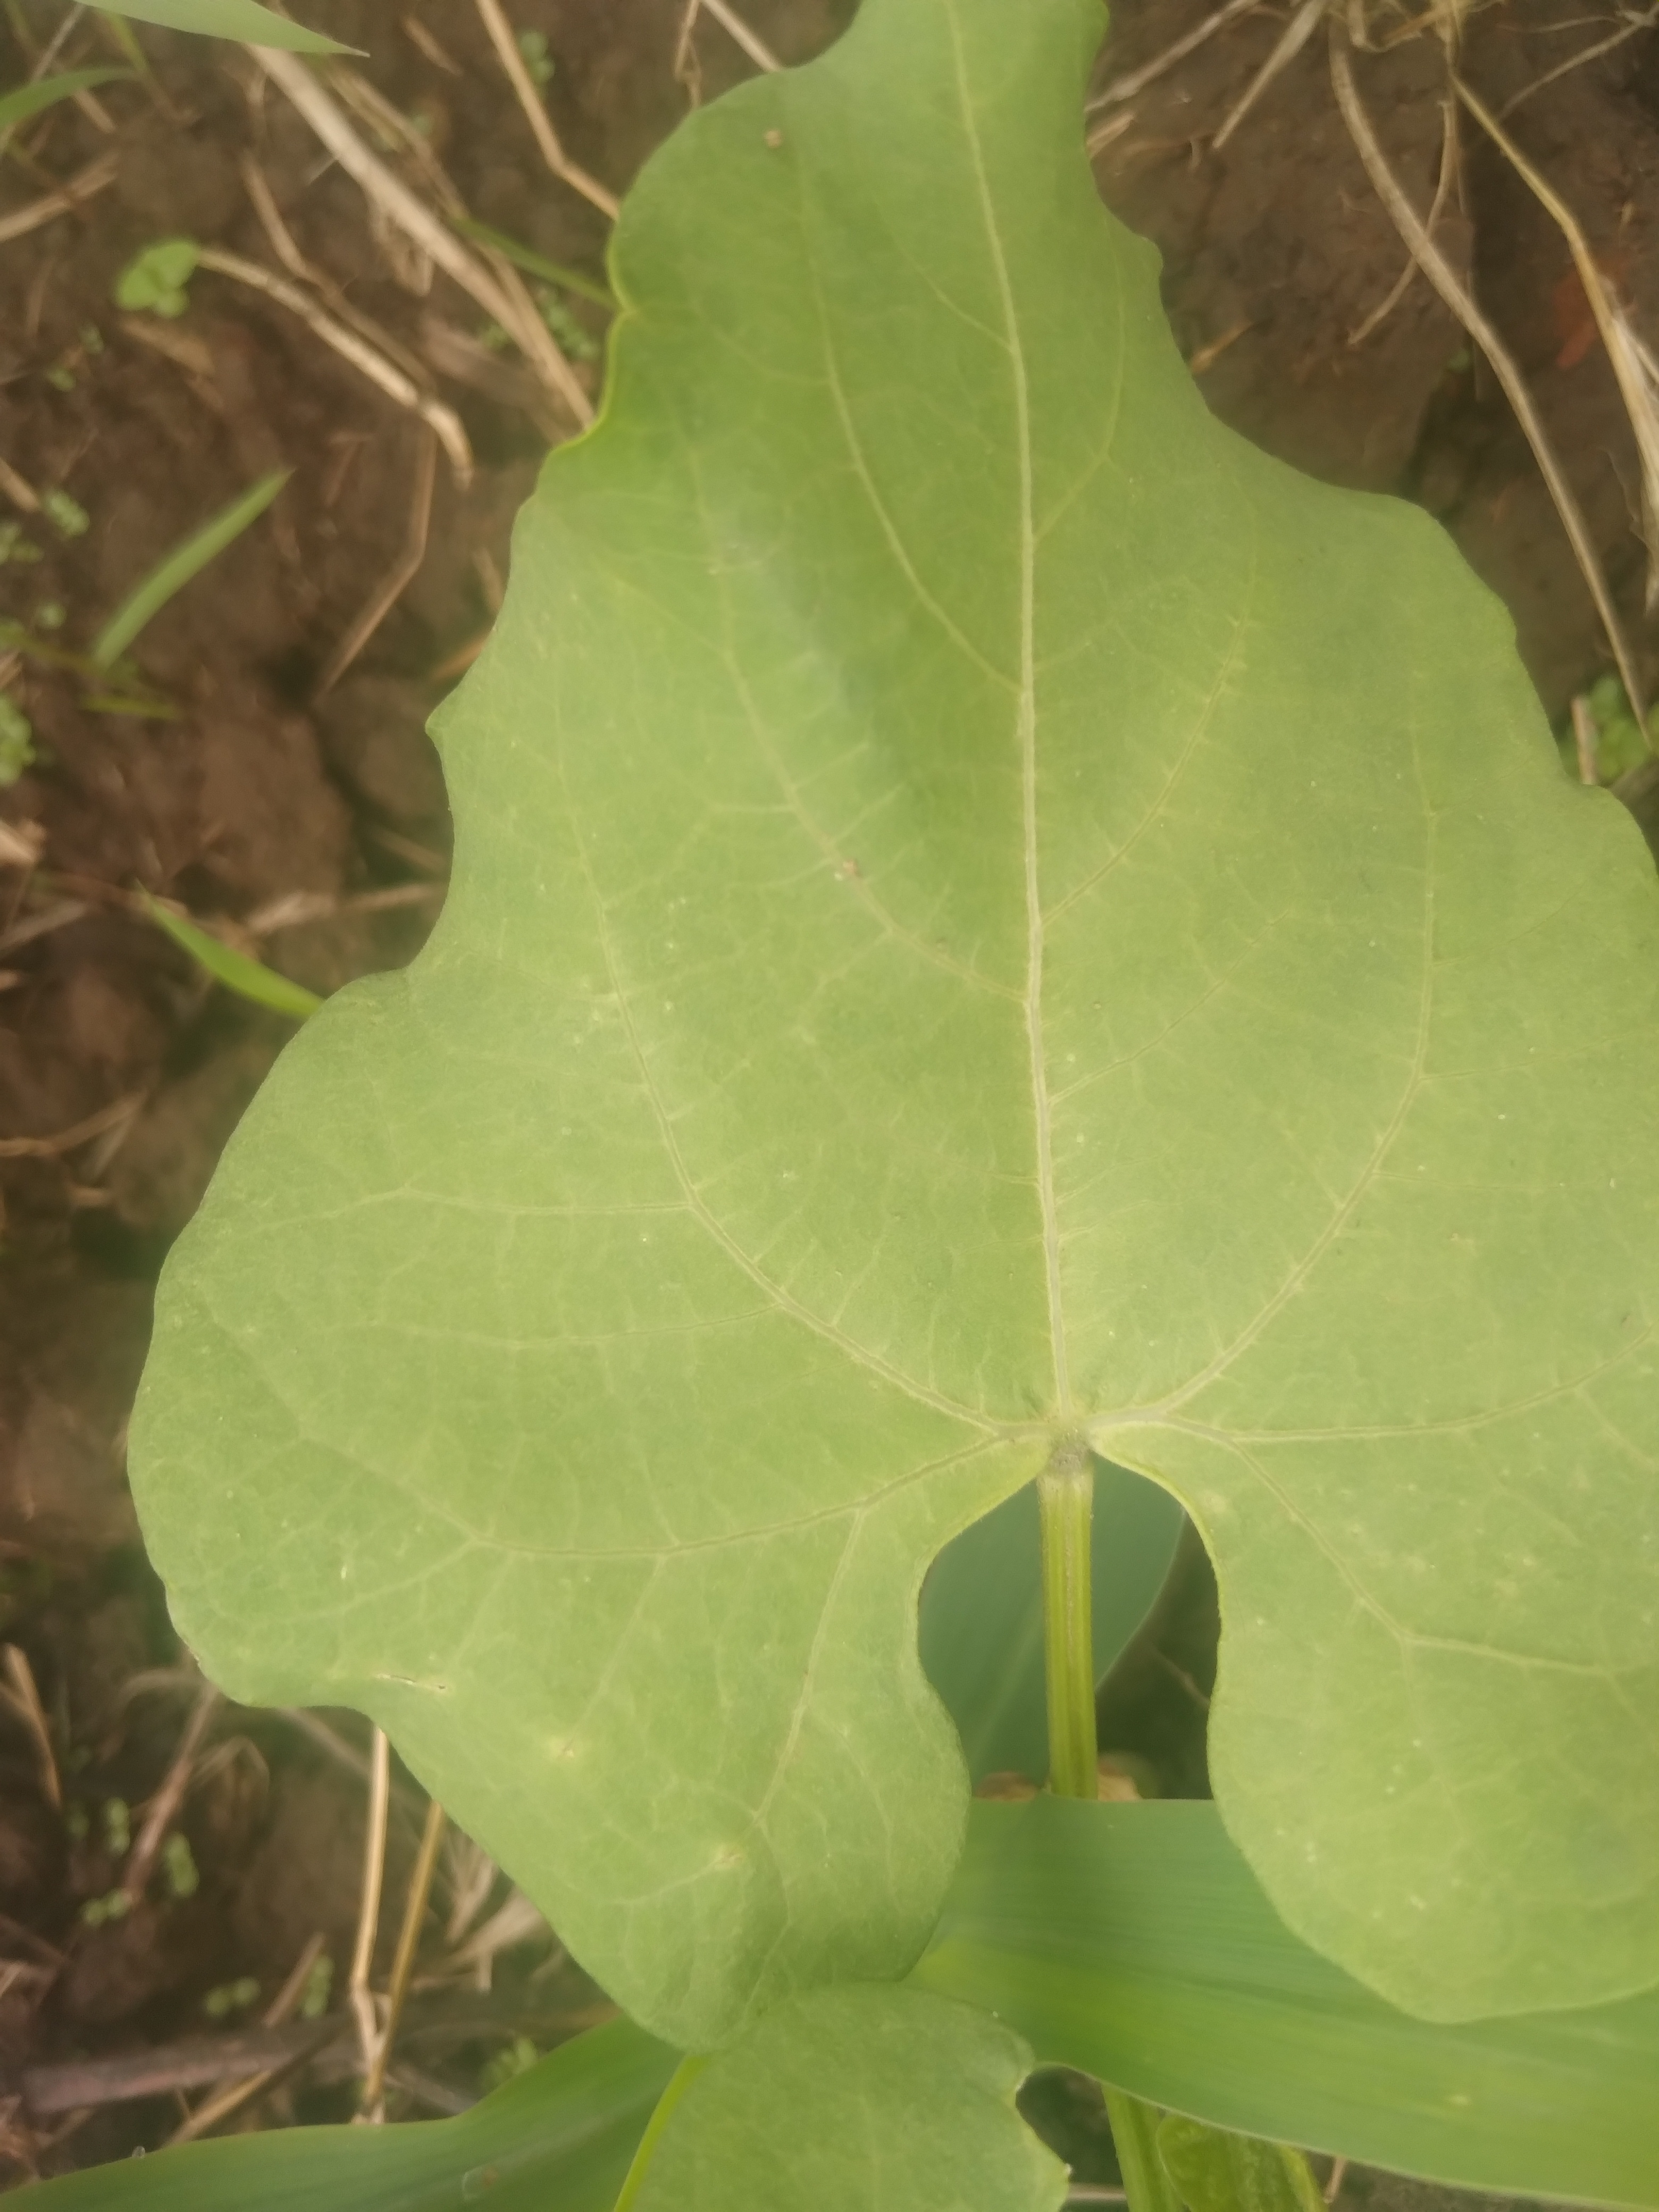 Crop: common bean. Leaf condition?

healthy
